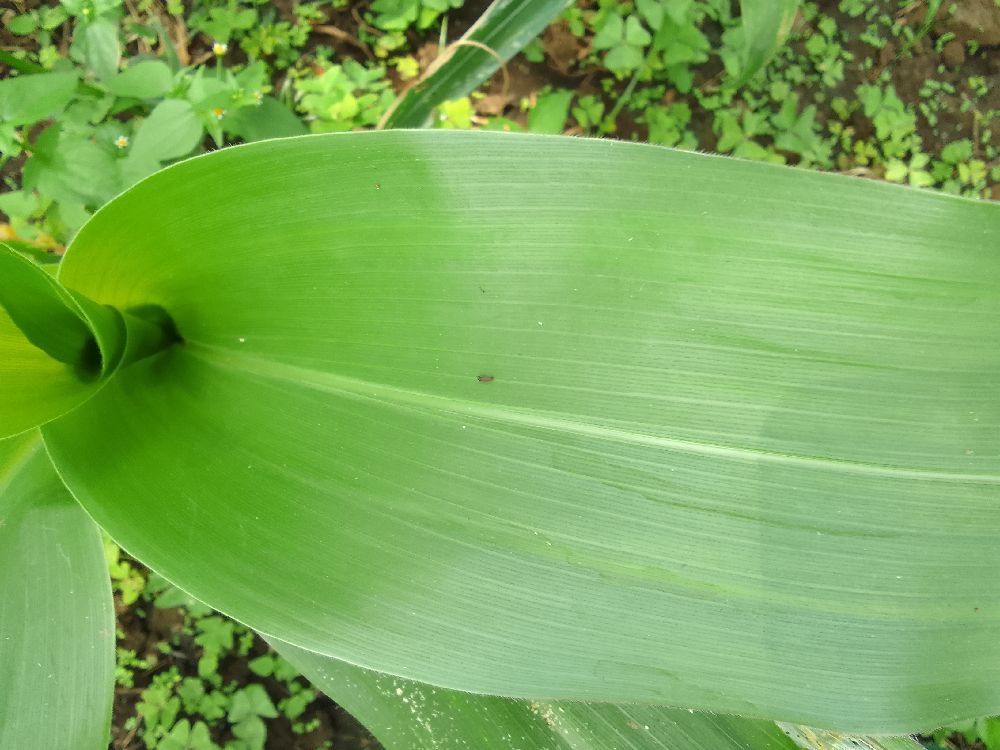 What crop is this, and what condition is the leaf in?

maize, healthy
